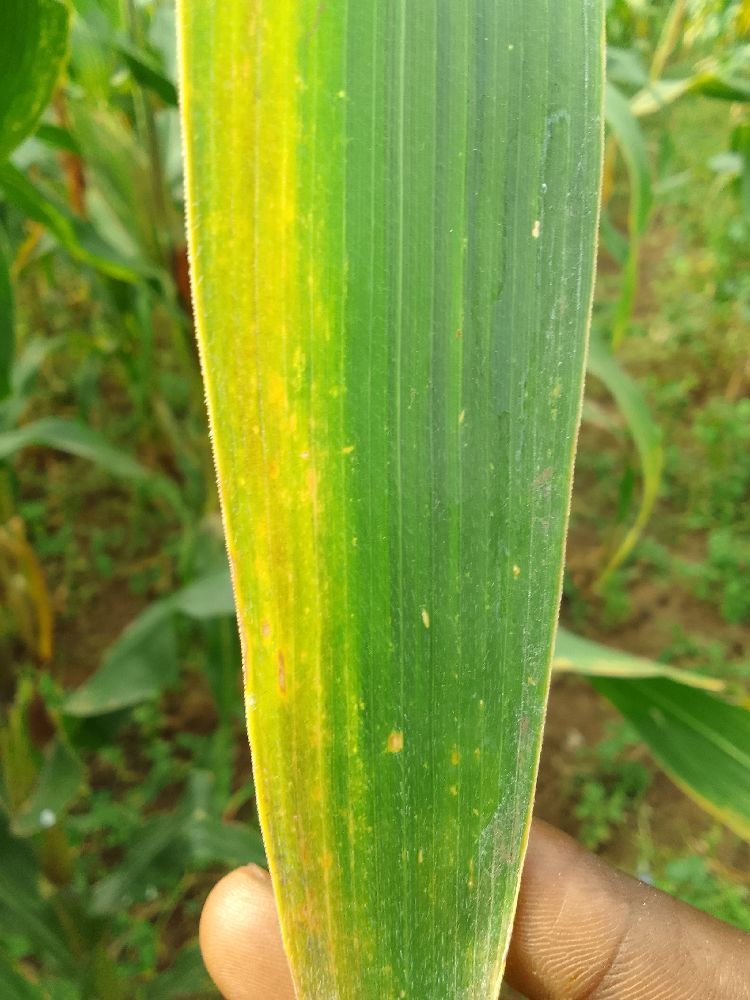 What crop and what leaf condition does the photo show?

maize, maize lethal necrosis
